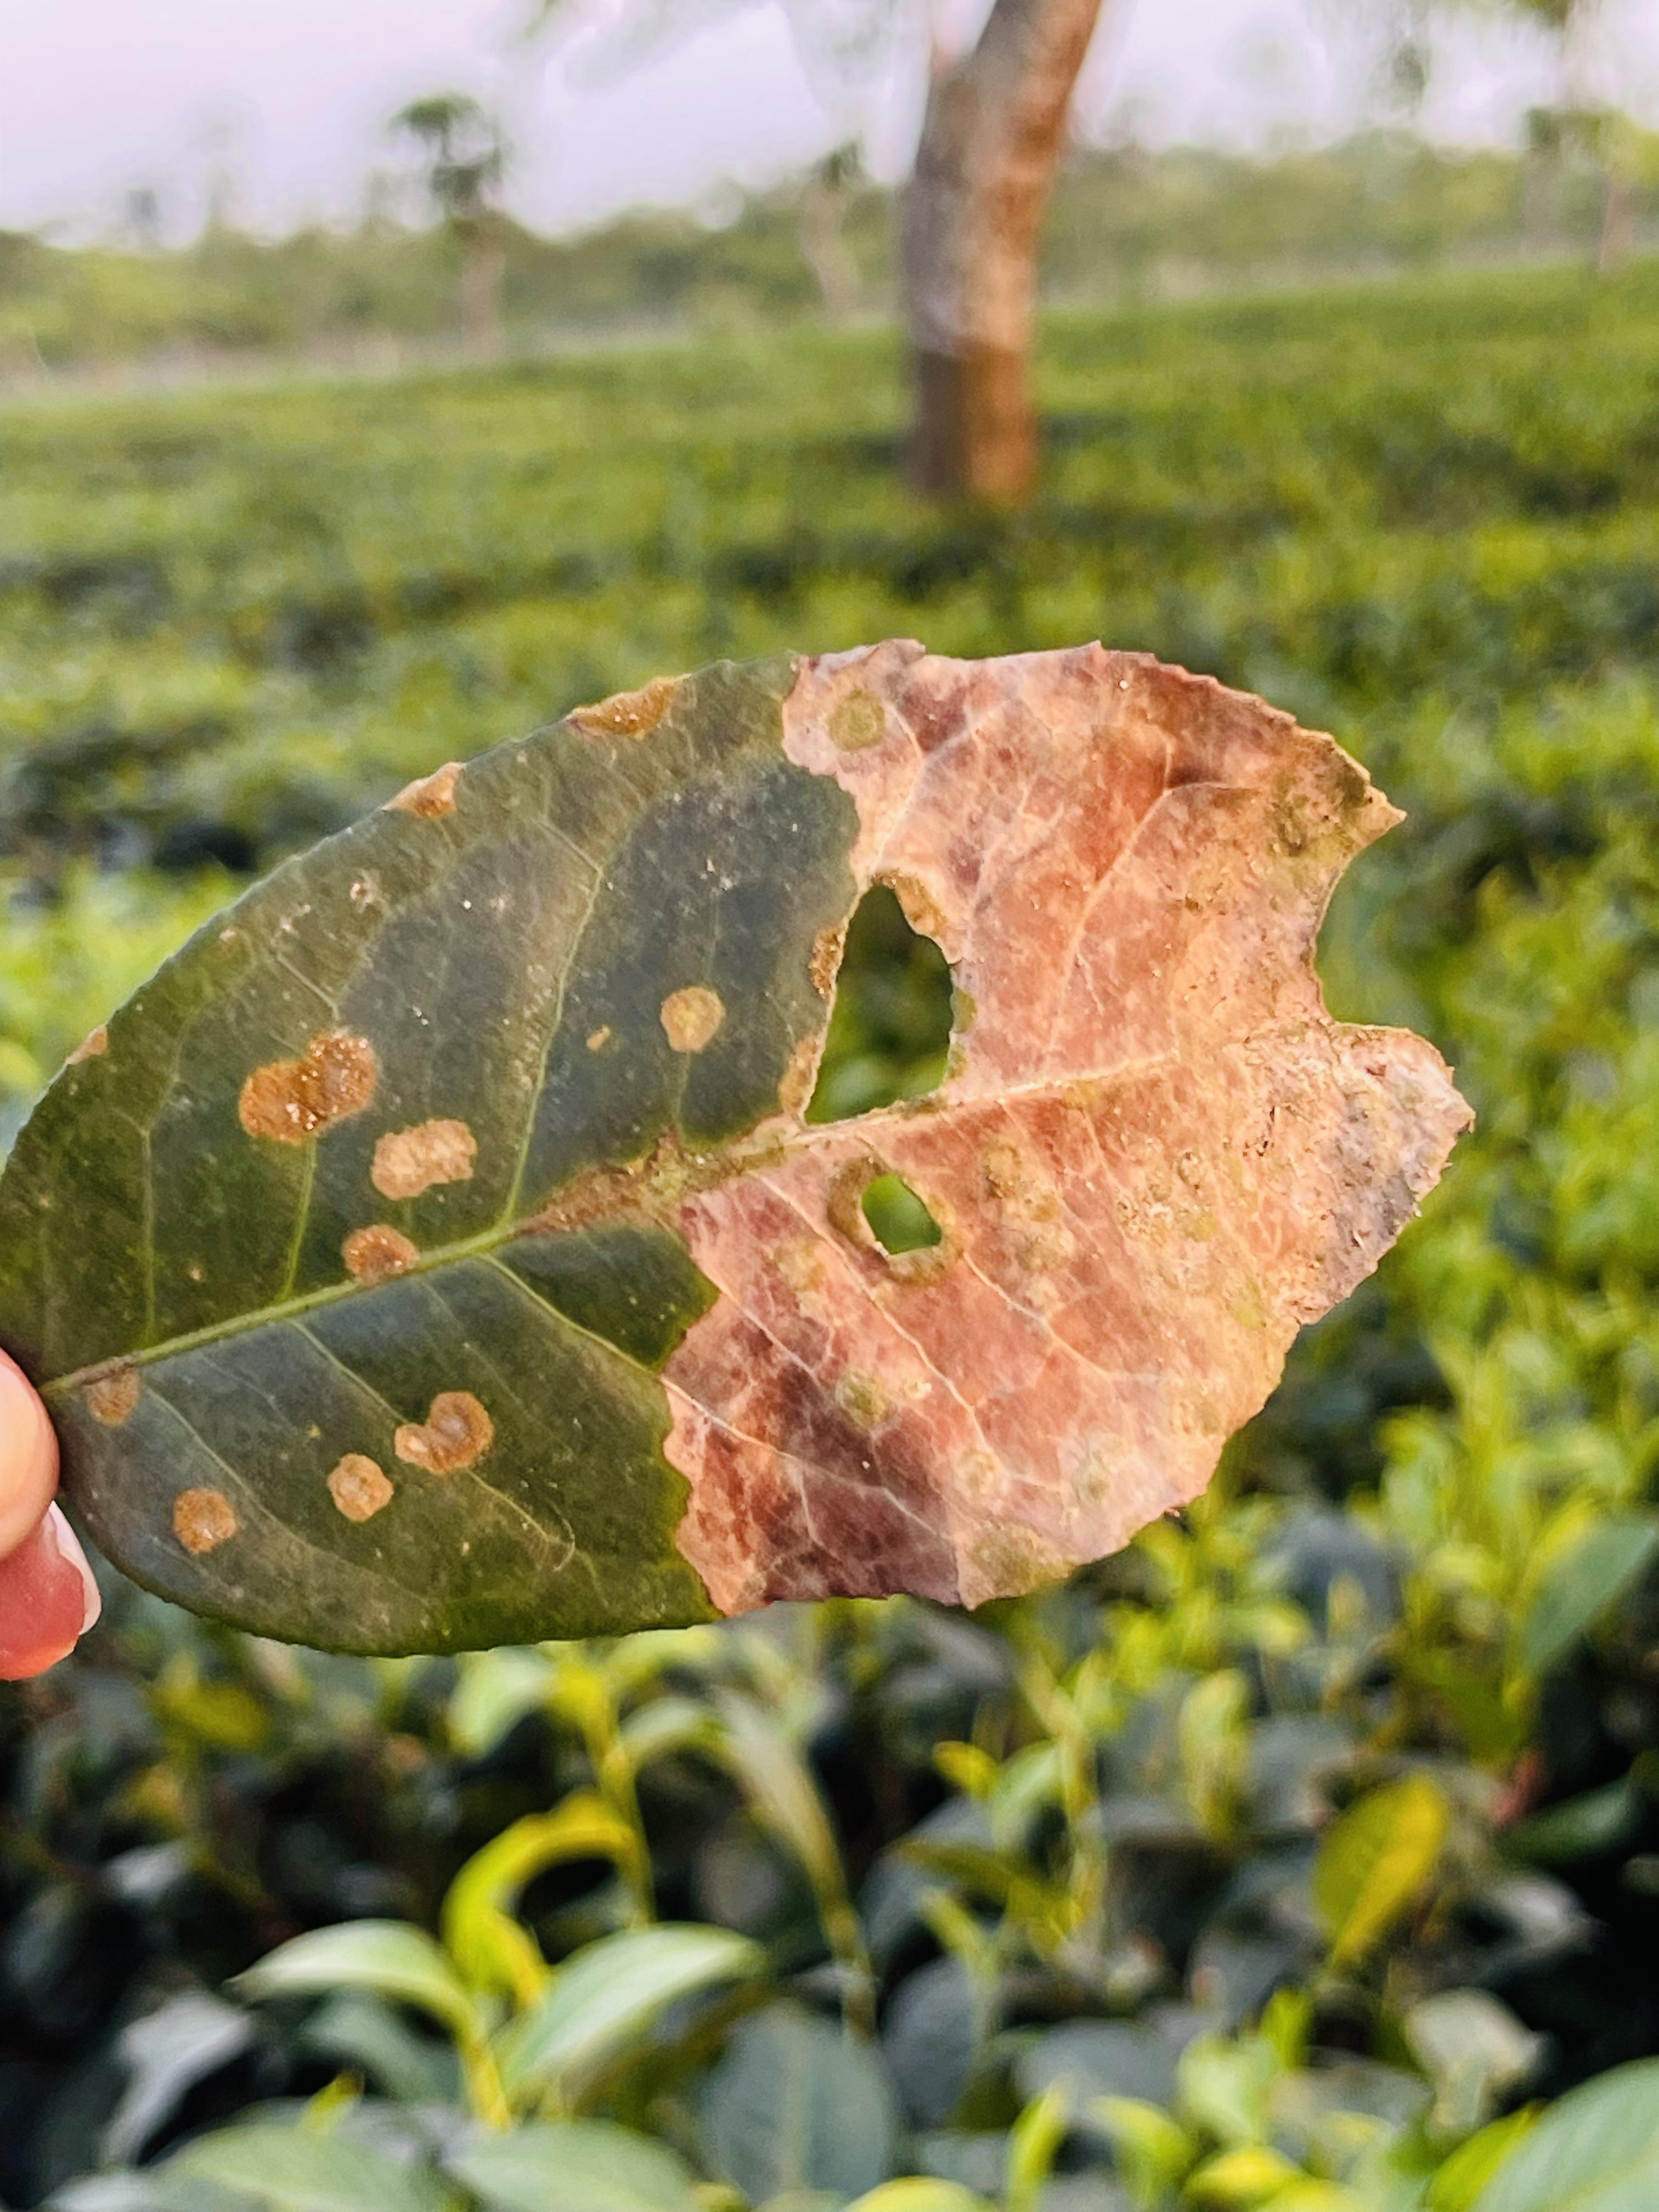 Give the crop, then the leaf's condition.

tea, blight
